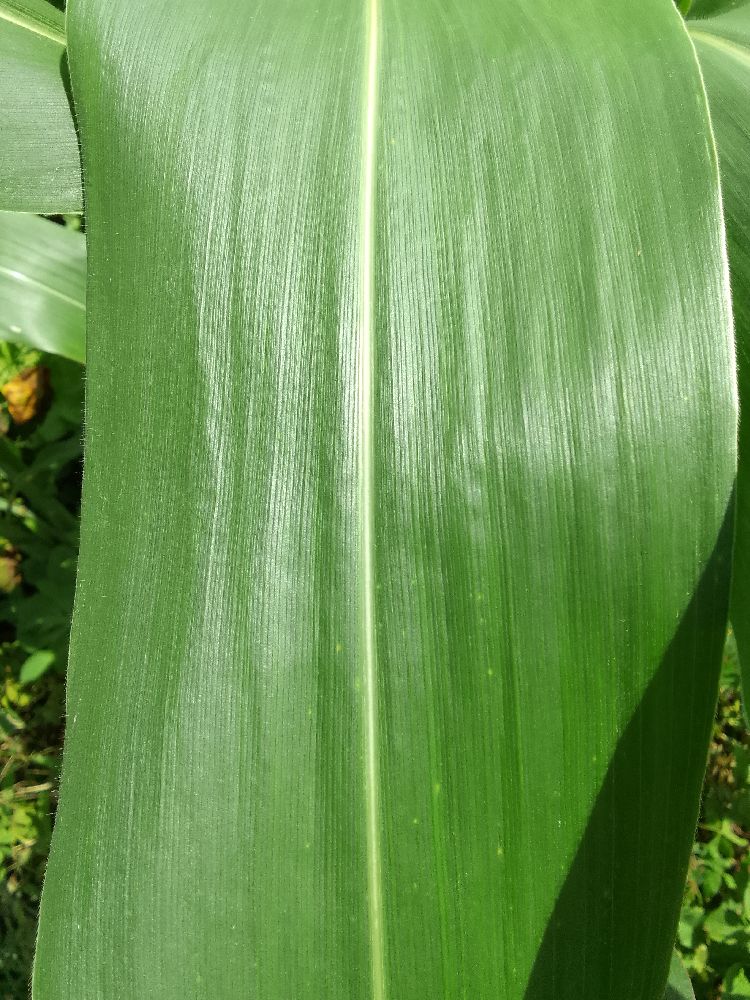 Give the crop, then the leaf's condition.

maize, healthy
